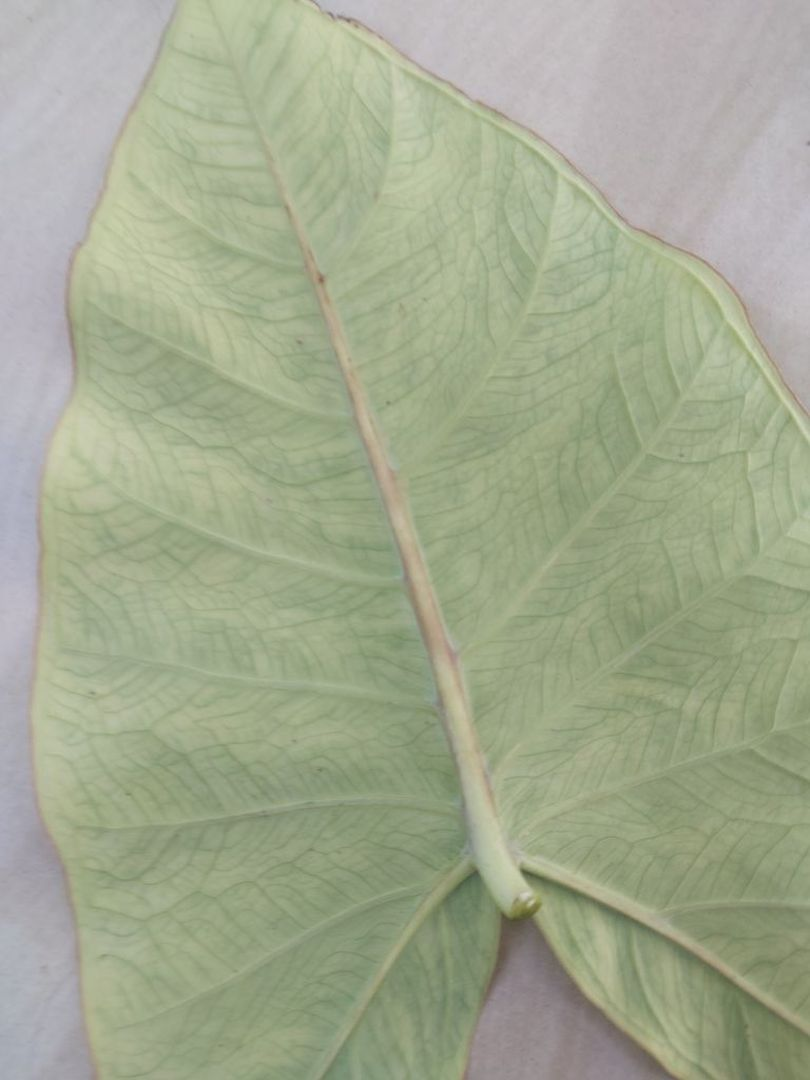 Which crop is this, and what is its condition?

taro, mosaic
